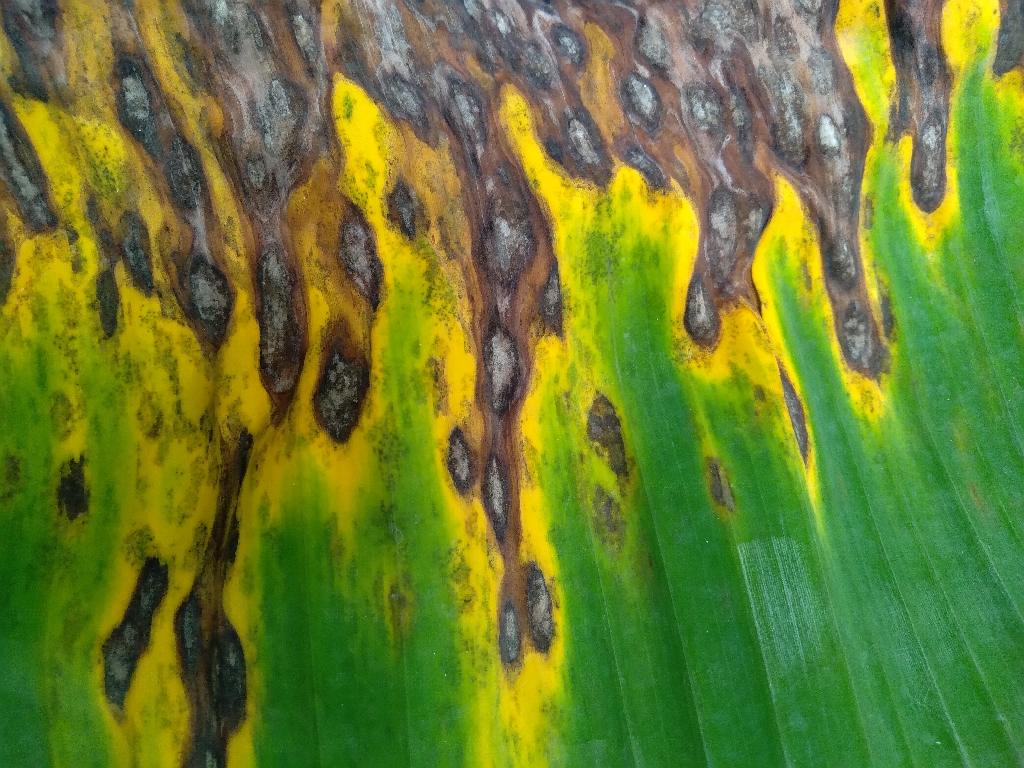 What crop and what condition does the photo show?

banana, black sigatoka
